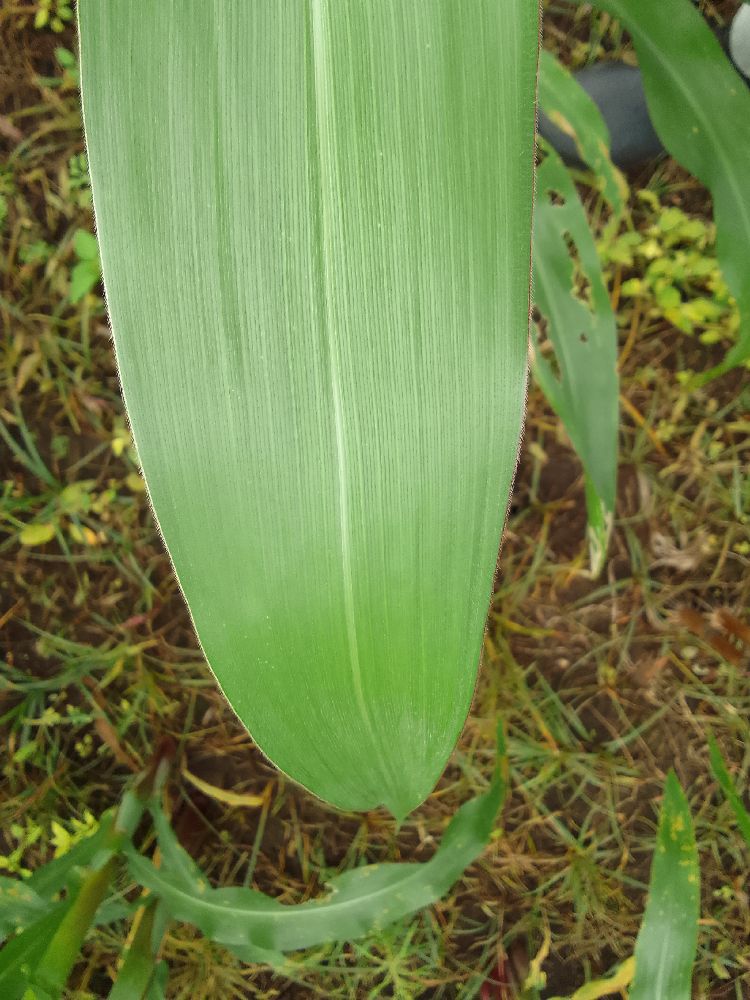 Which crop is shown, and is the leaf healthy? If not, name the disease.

maize, healthy
